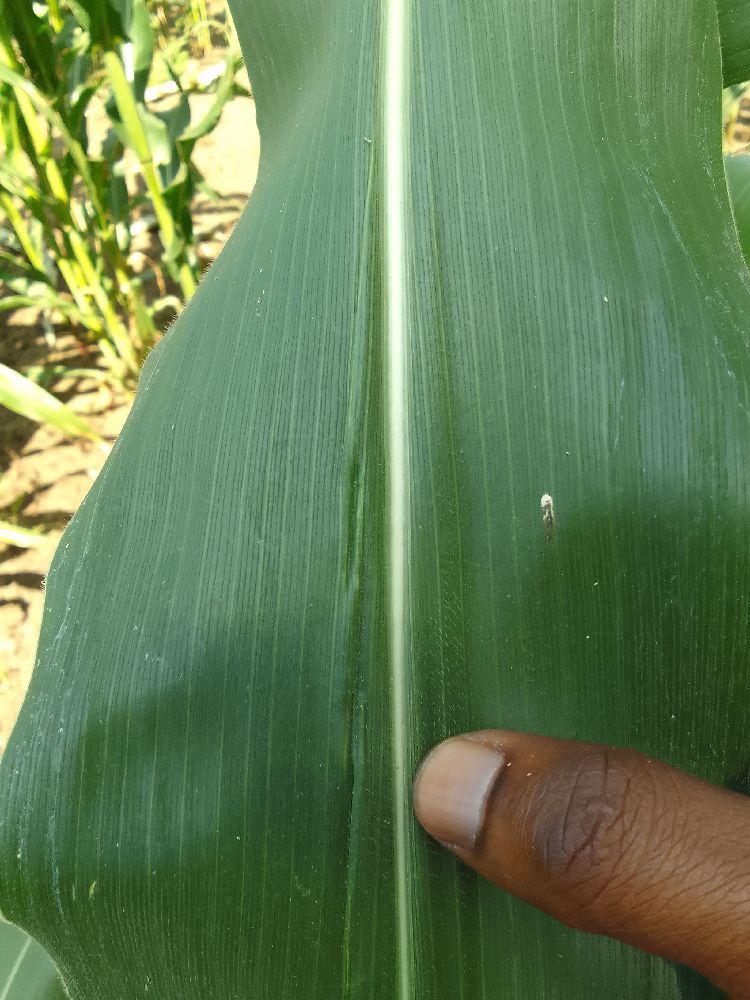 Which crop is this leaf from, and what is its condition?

maize, healthy
